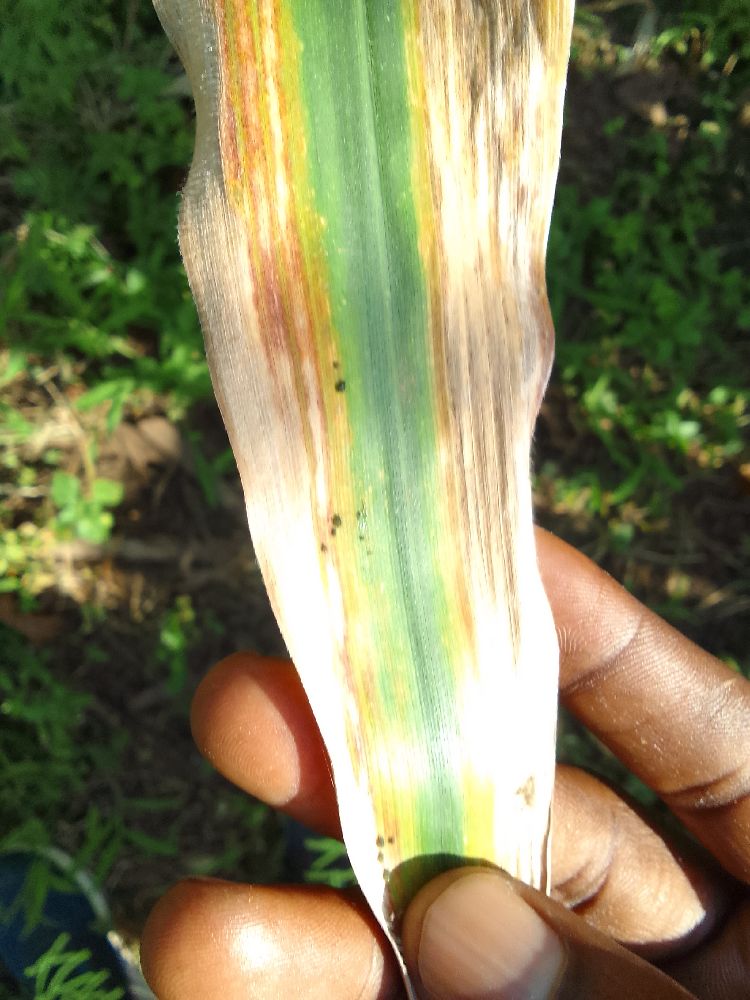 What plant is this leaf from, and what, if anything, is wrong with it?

maize, maize lethal necrosis
